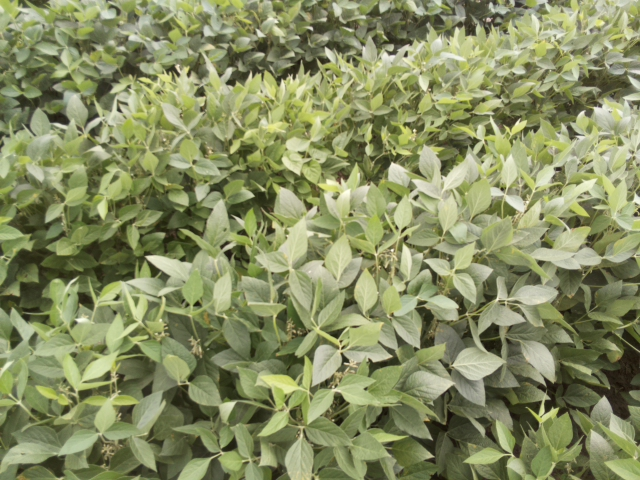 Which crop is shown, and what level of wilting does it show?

soybean, slight leaflet or petiole turgor loss in upper canopy
